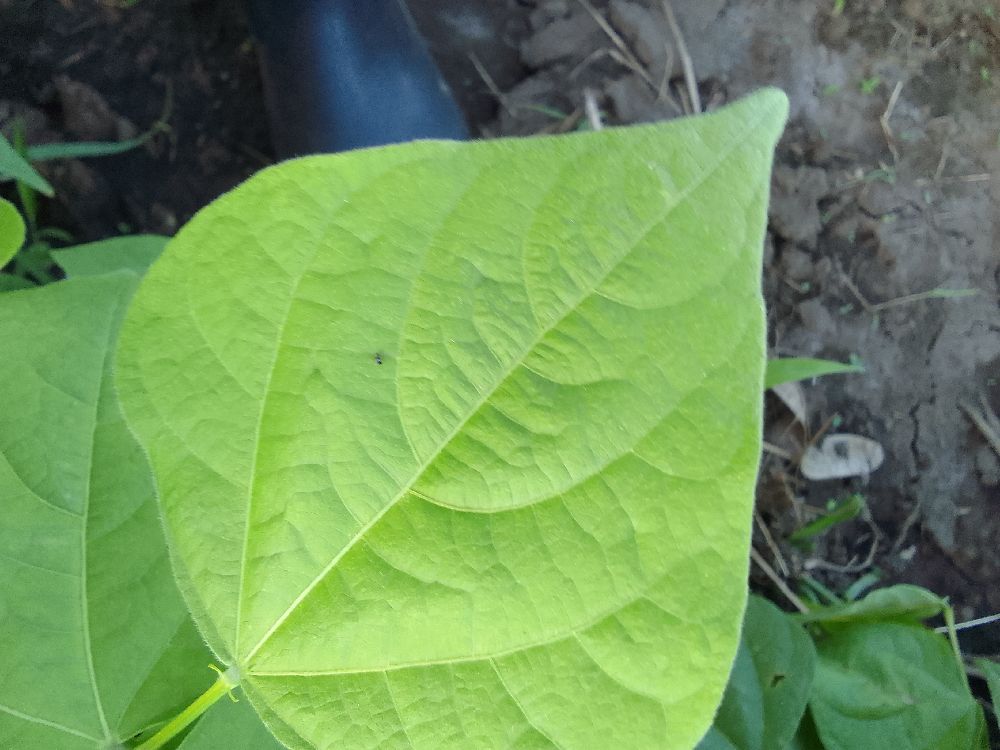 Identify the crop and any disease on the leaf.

common bean, healthy
